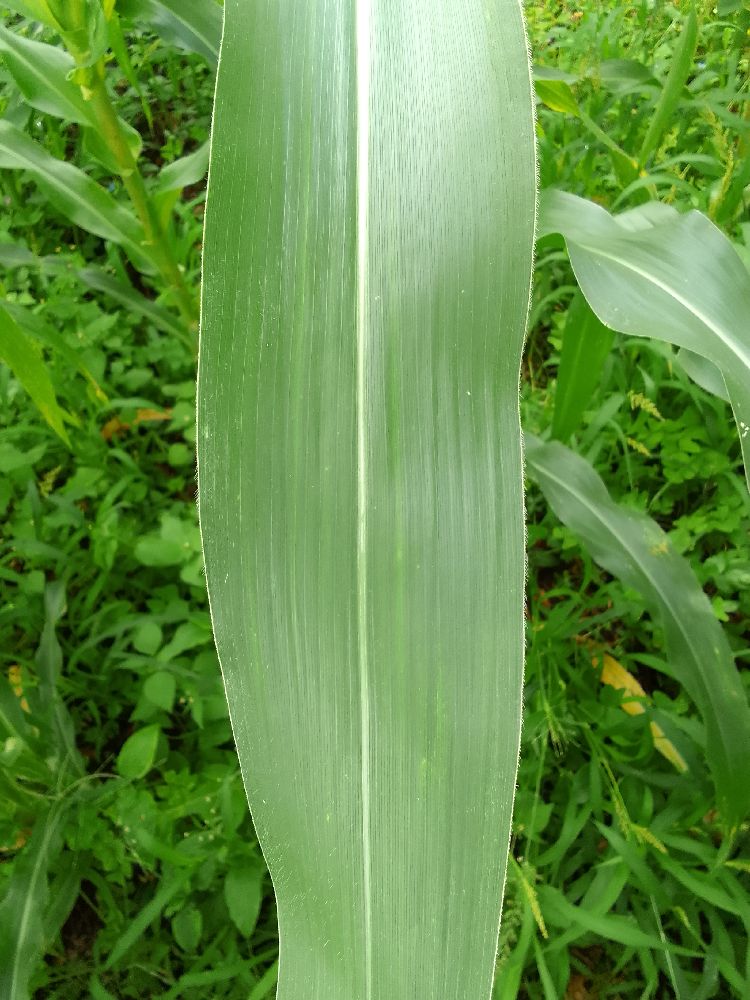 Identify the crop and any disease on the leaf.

maize, healthy
